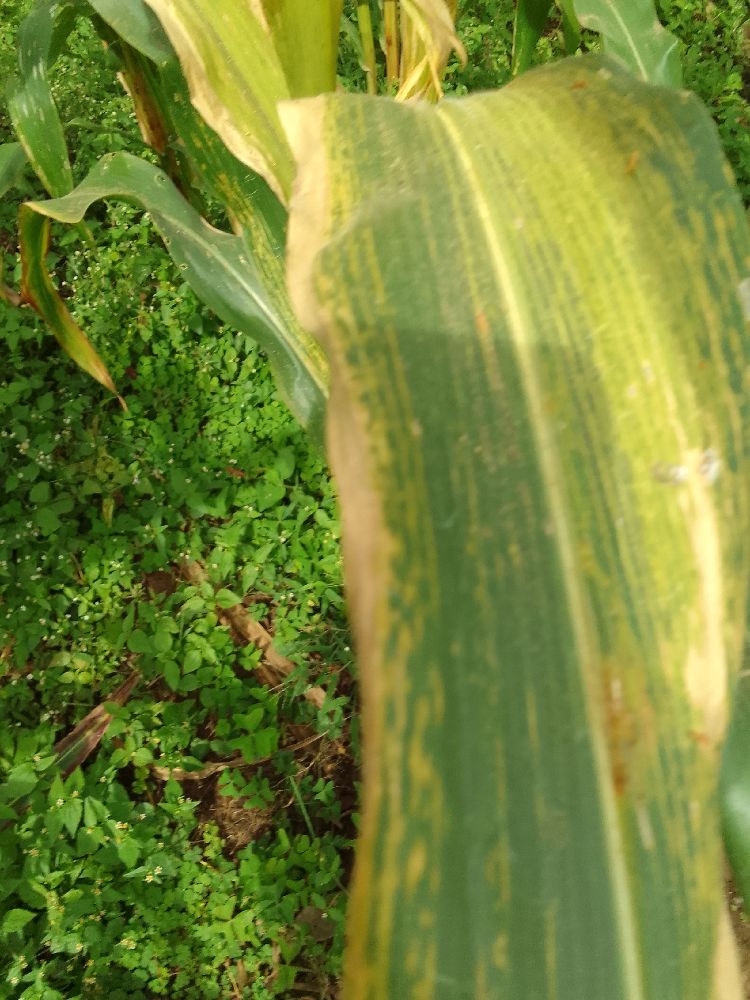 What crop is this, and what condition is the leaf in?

maize, maize lethal necrosis
